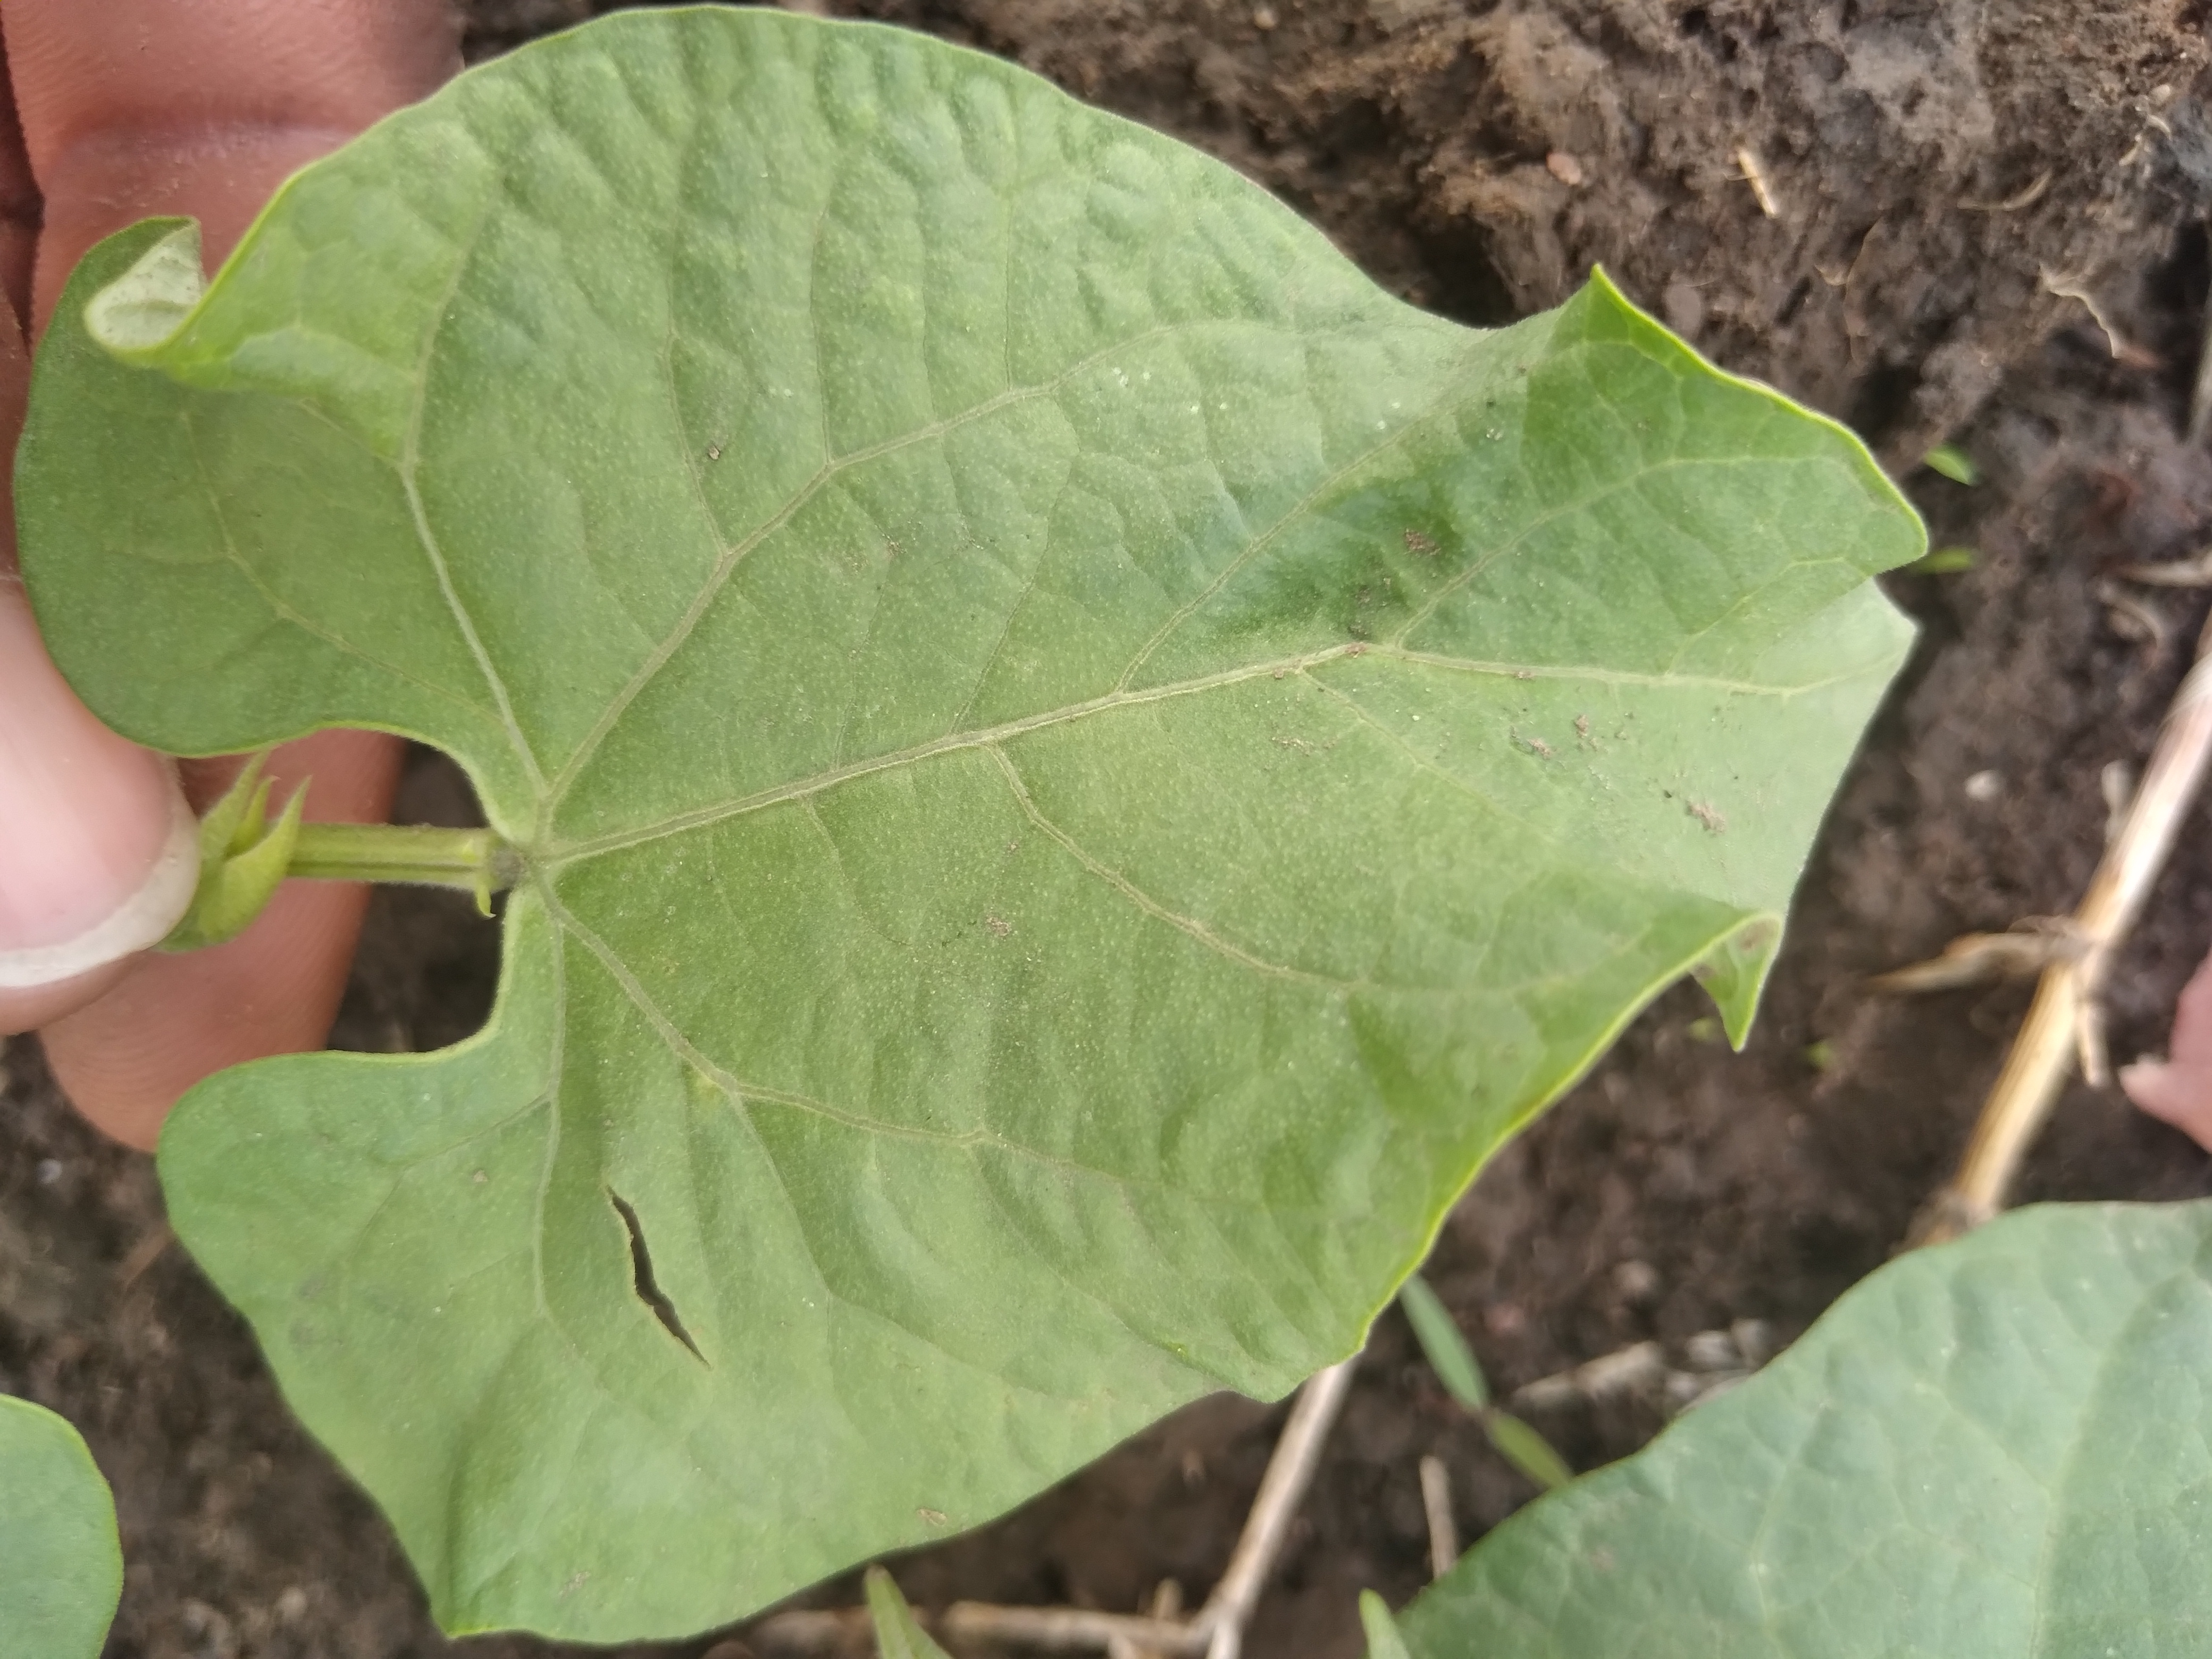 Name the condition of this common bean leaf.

healthy
